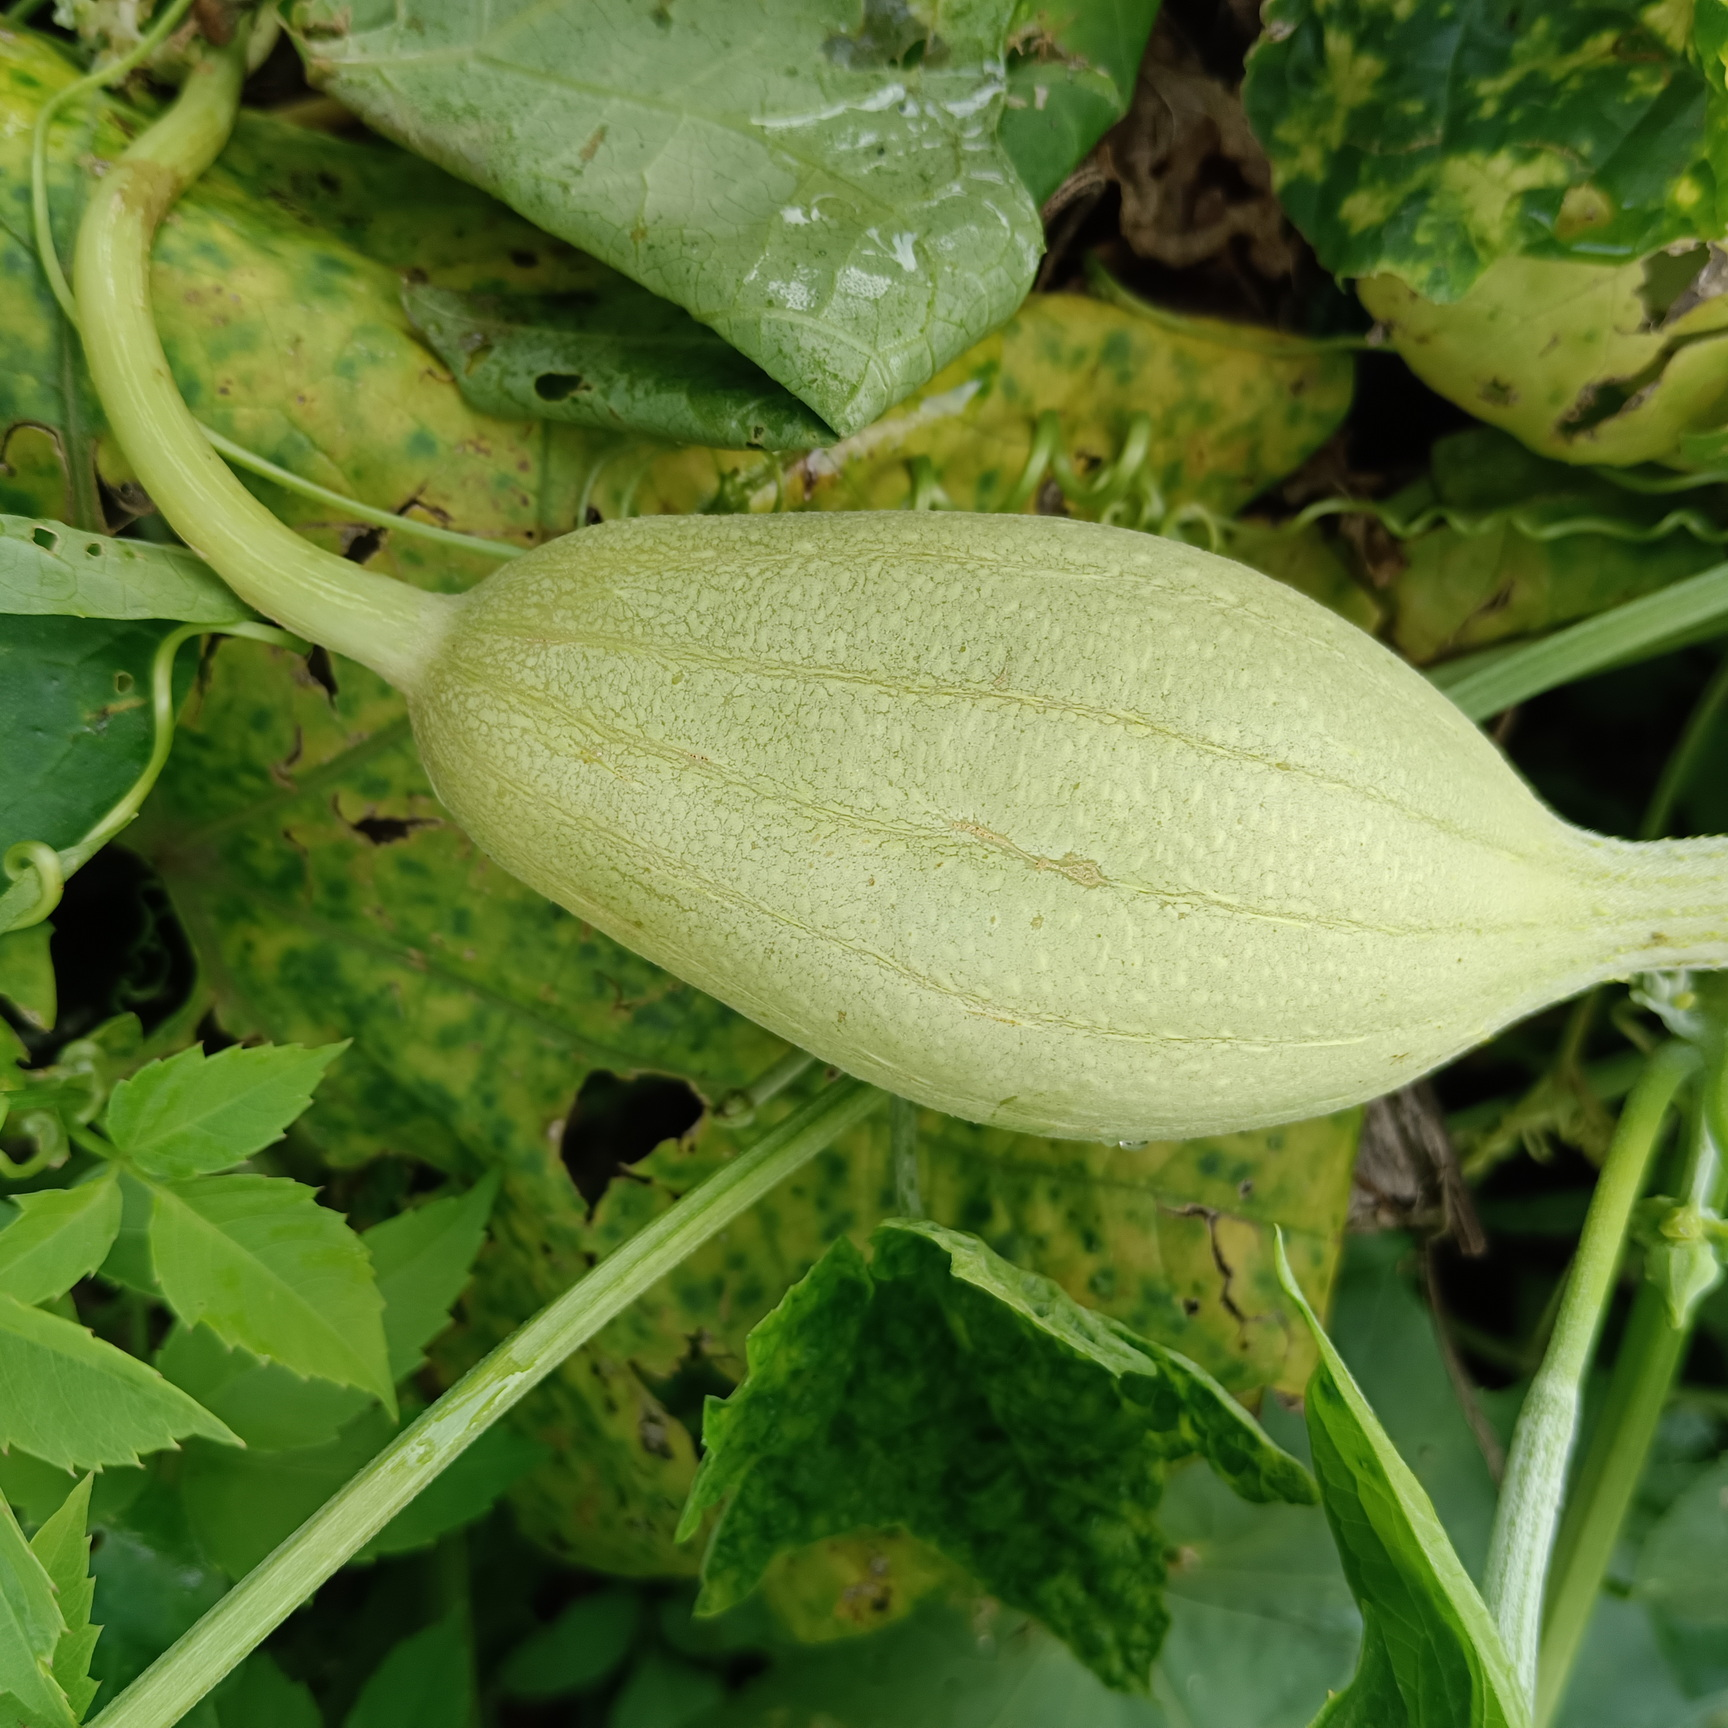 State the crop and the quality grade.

luffa, fresh
